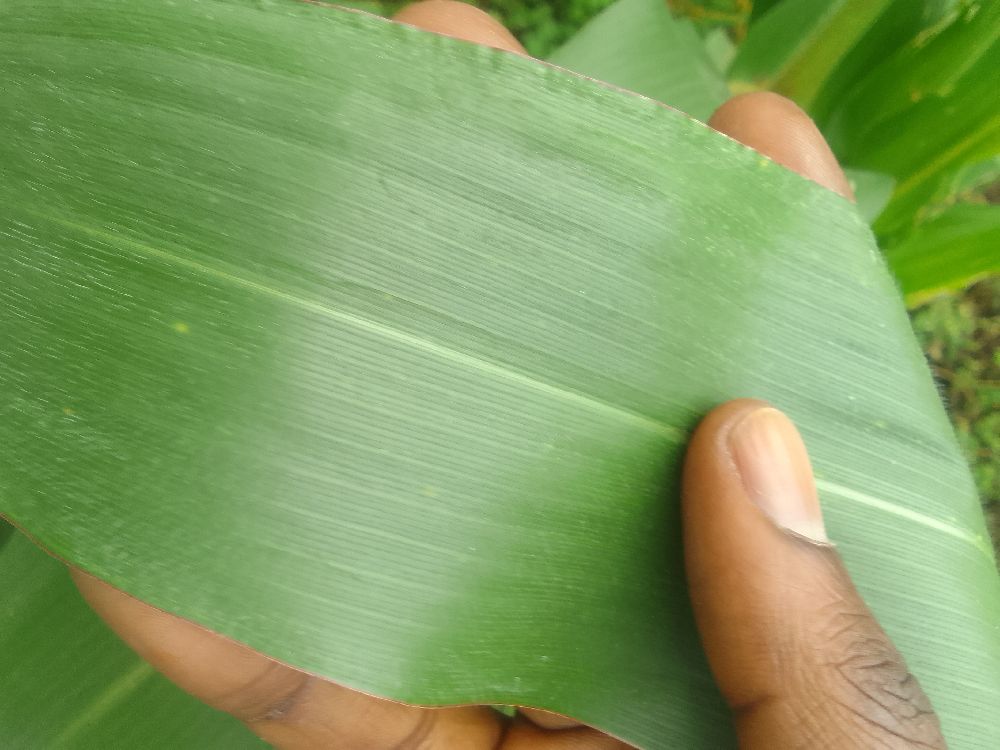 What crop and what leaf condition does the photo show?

maize, healthy
